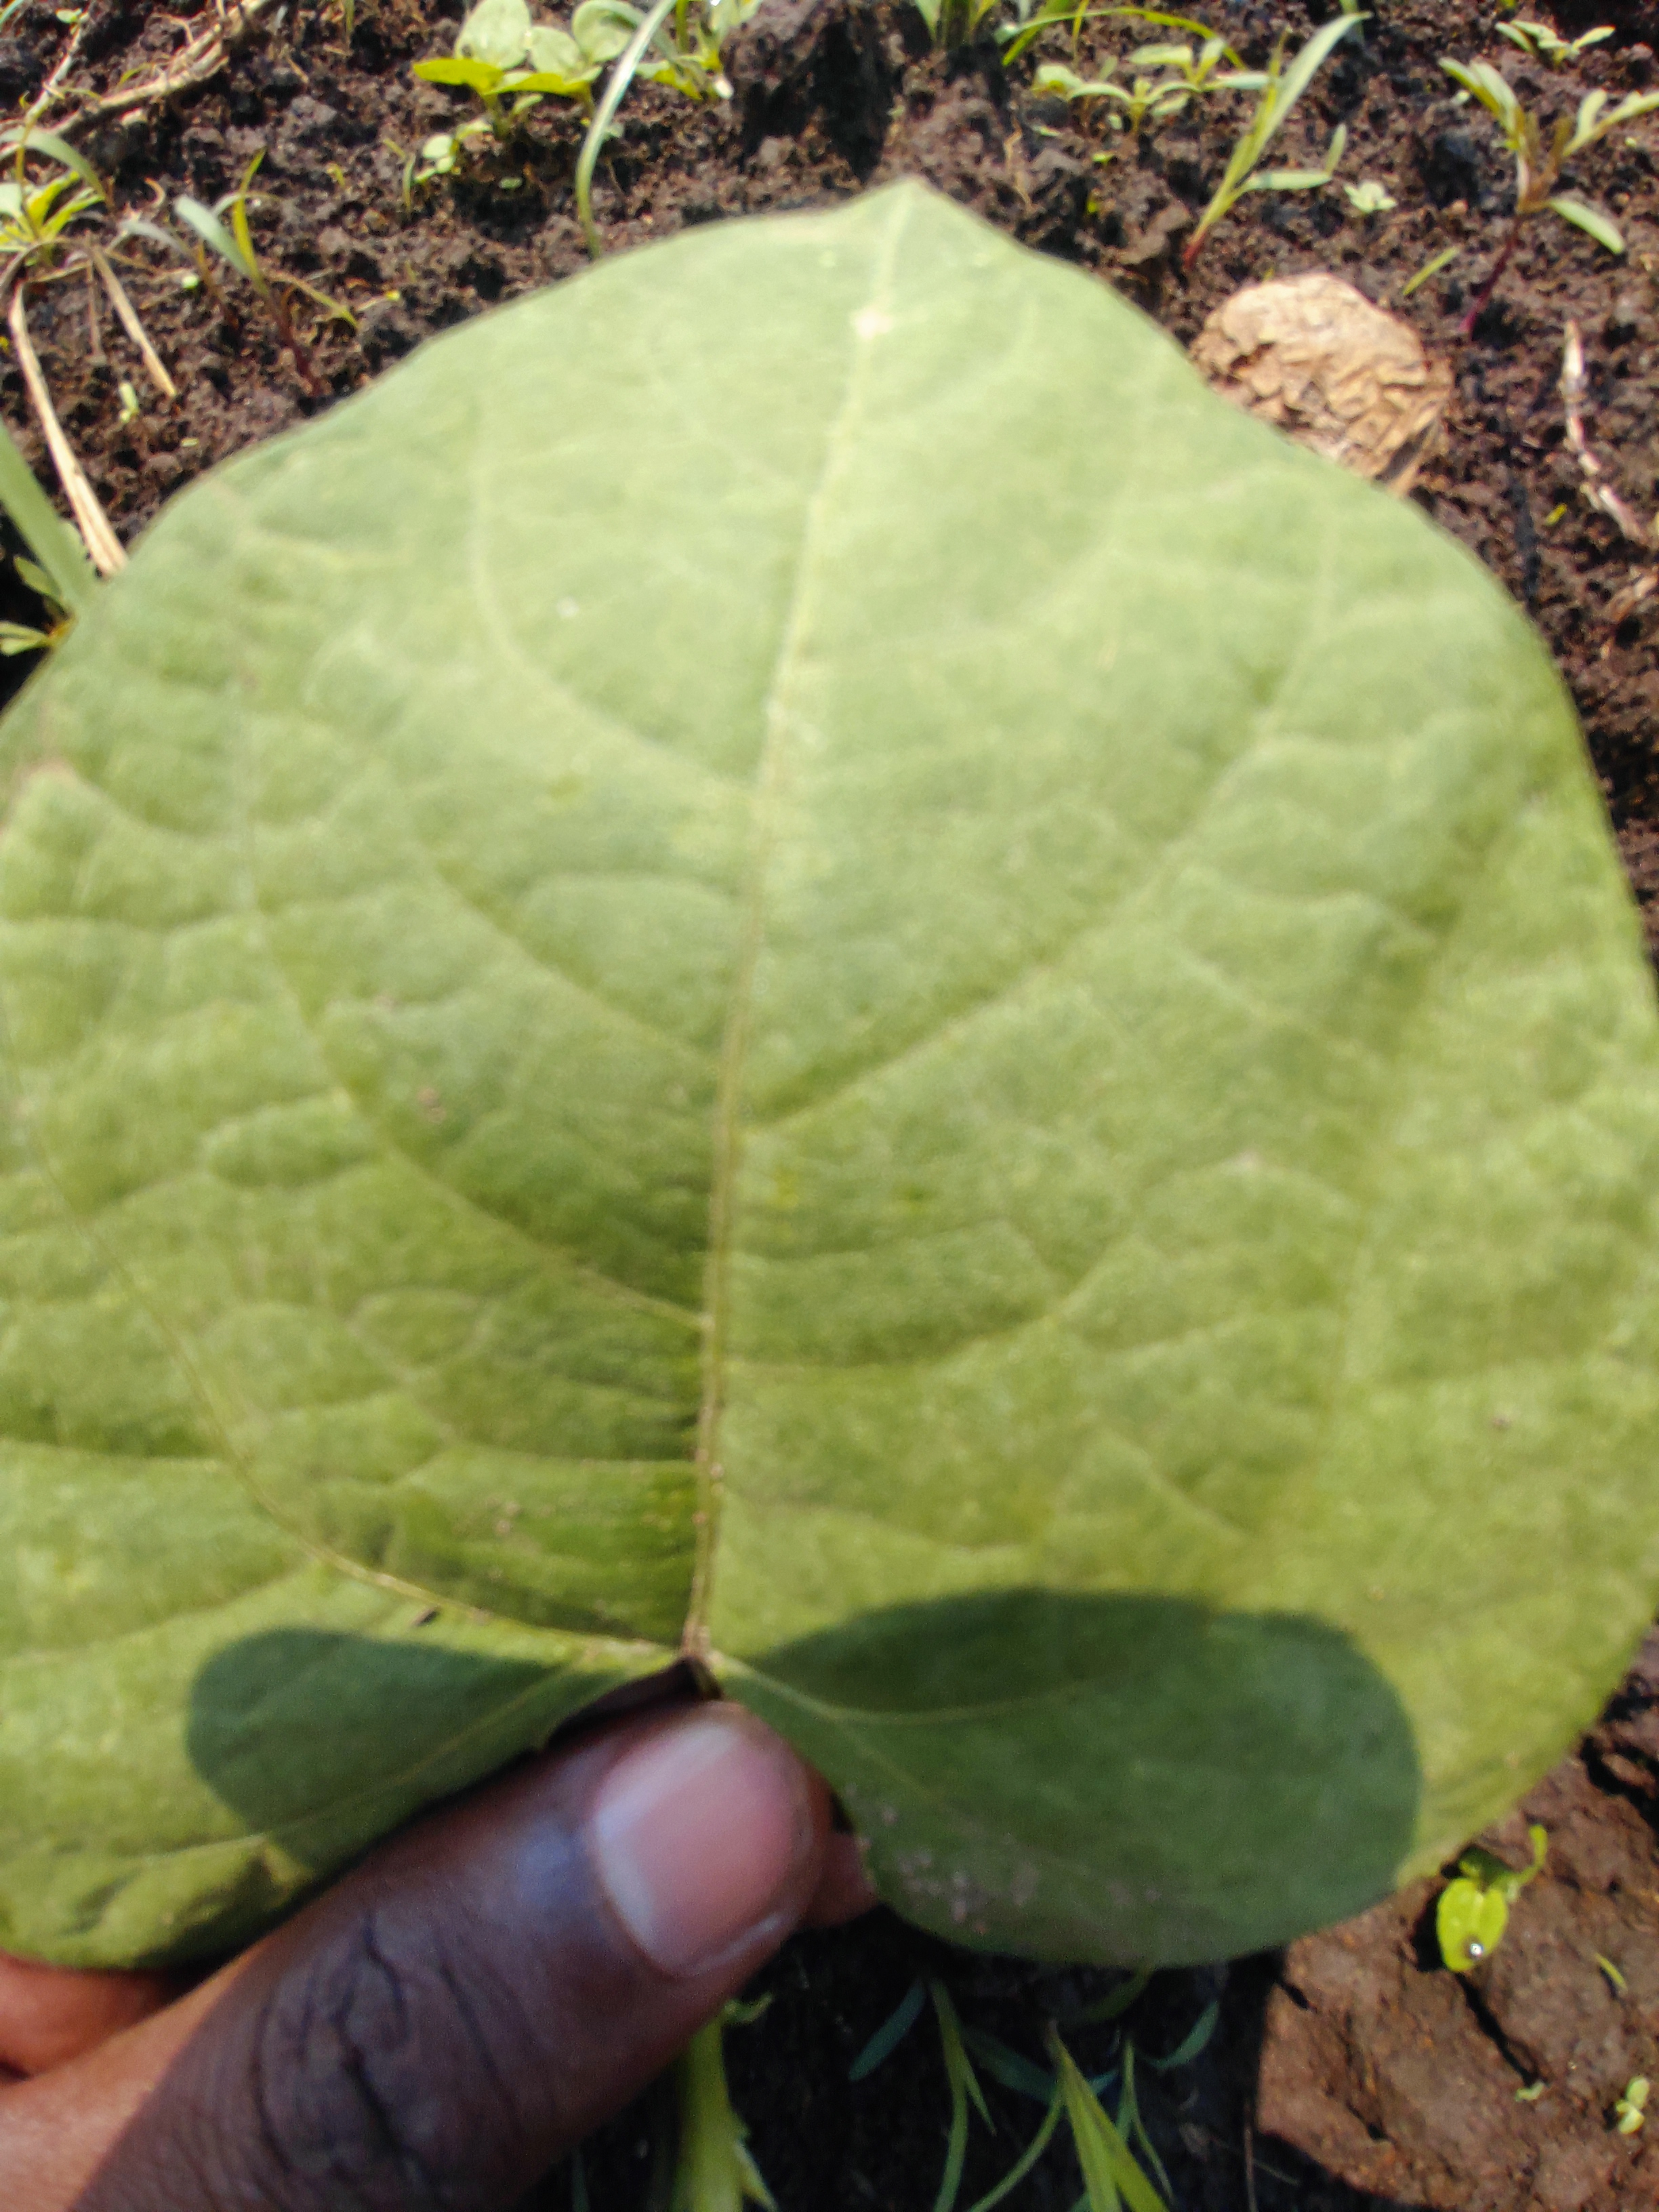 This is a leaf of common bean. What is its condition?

healthy
